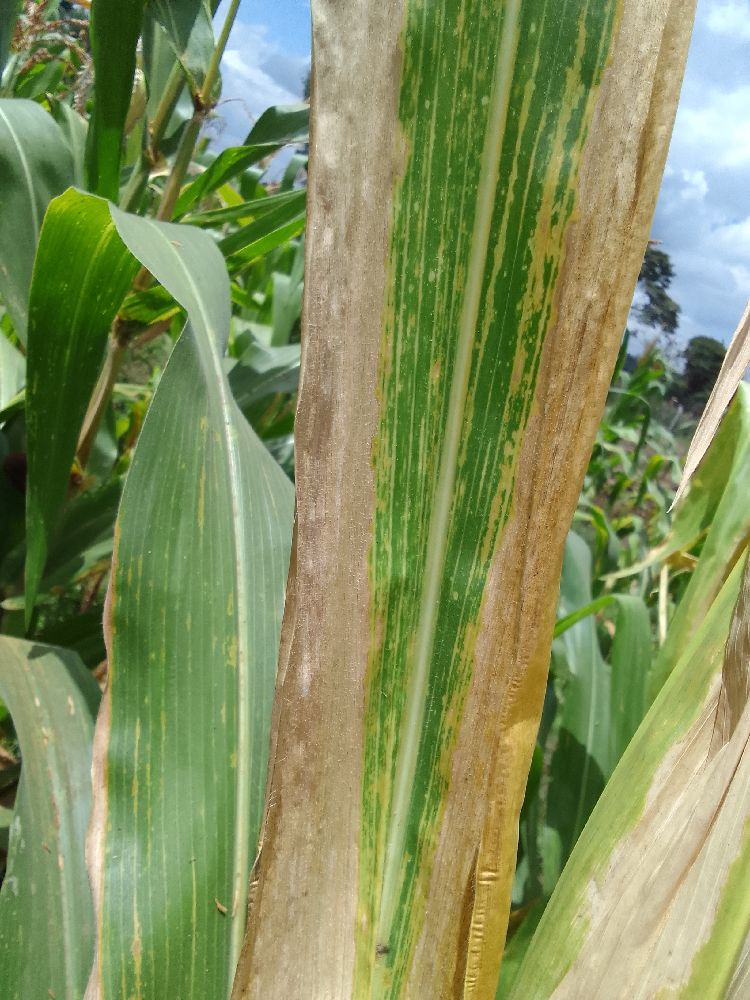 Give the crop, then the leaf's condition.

maize, maize lethal necrosis
